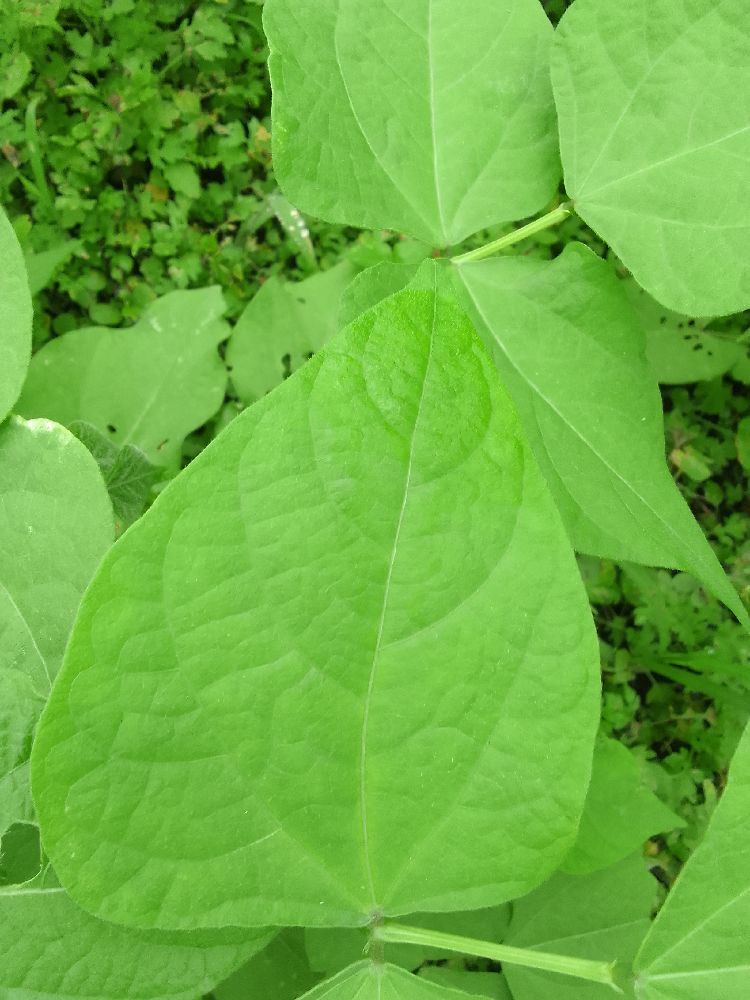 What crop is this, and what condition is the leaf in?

common bean, healthy
